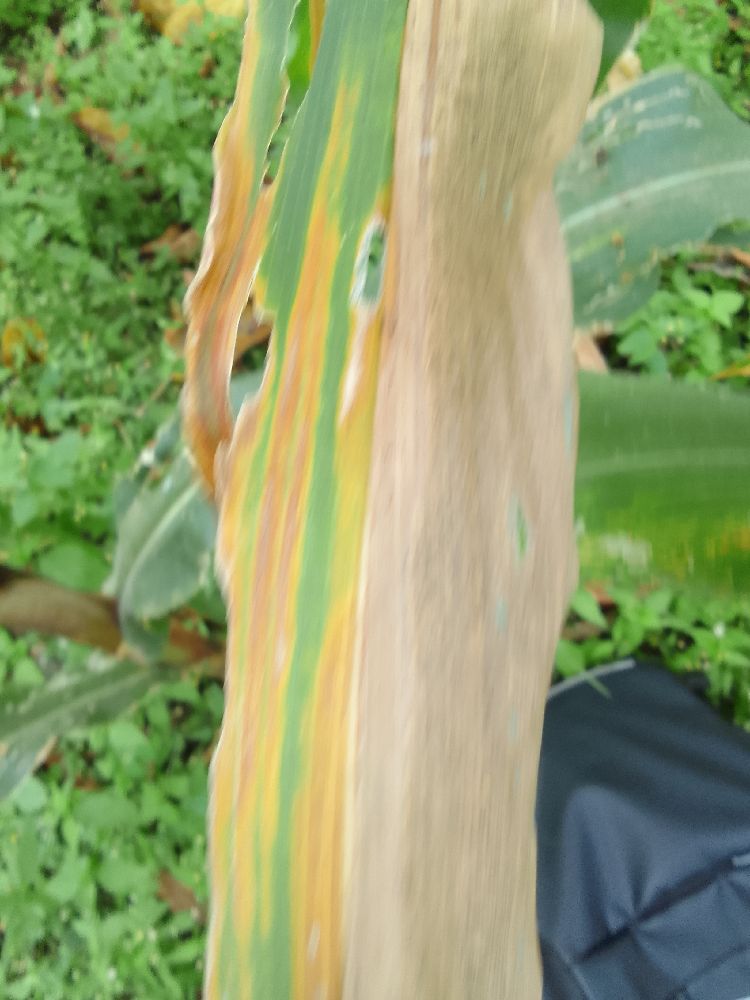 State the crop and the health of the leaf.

maize, maize lethal necrosis
